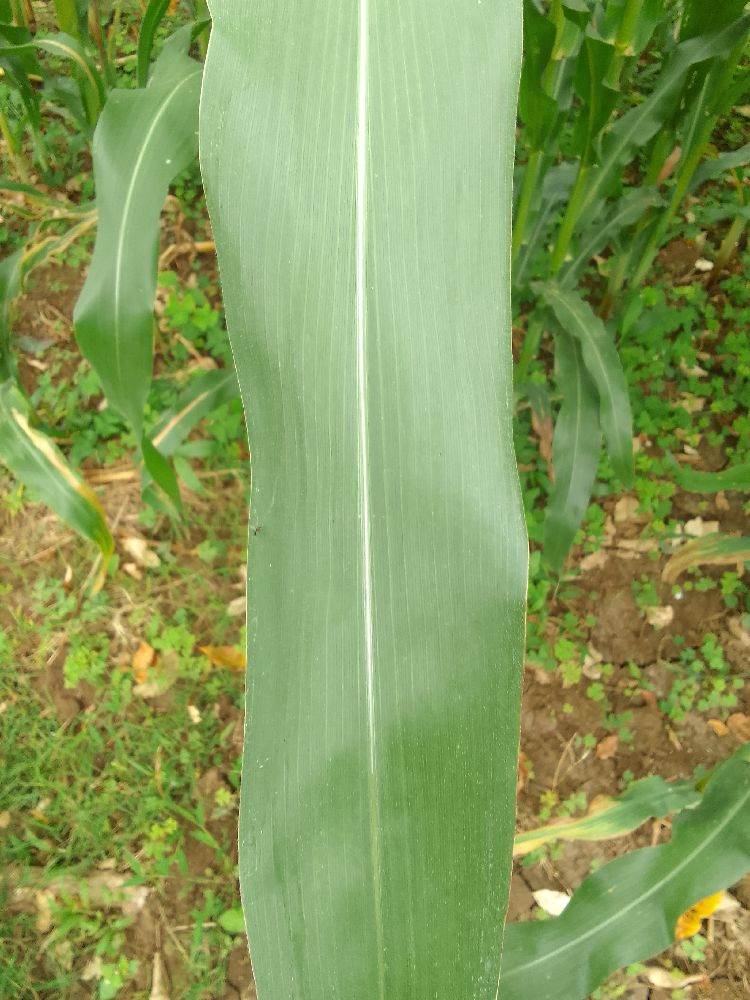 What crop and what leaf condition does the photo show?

maize, healthy
